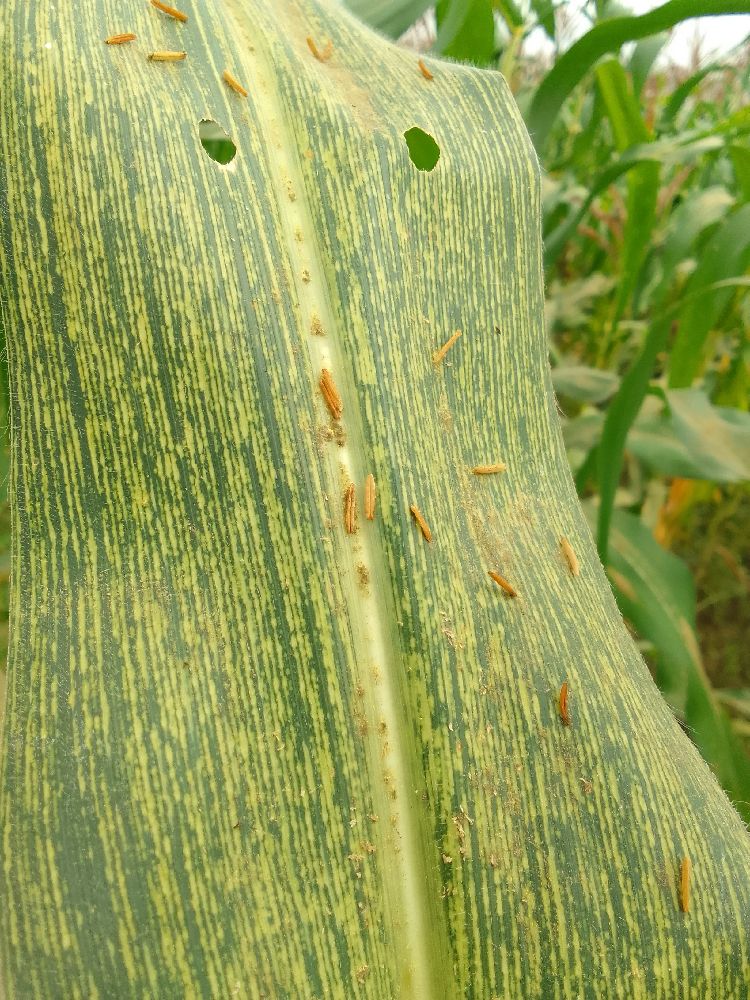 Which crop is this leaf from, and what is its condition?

maize, maize streak virus
